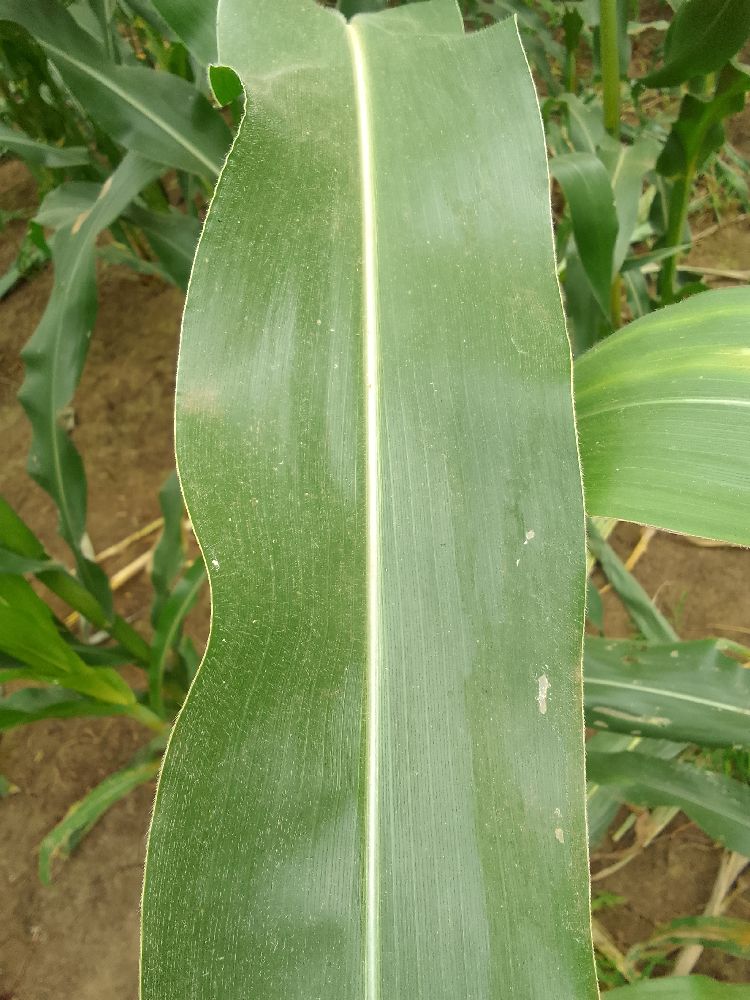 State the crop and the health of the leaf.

maize, healthy
